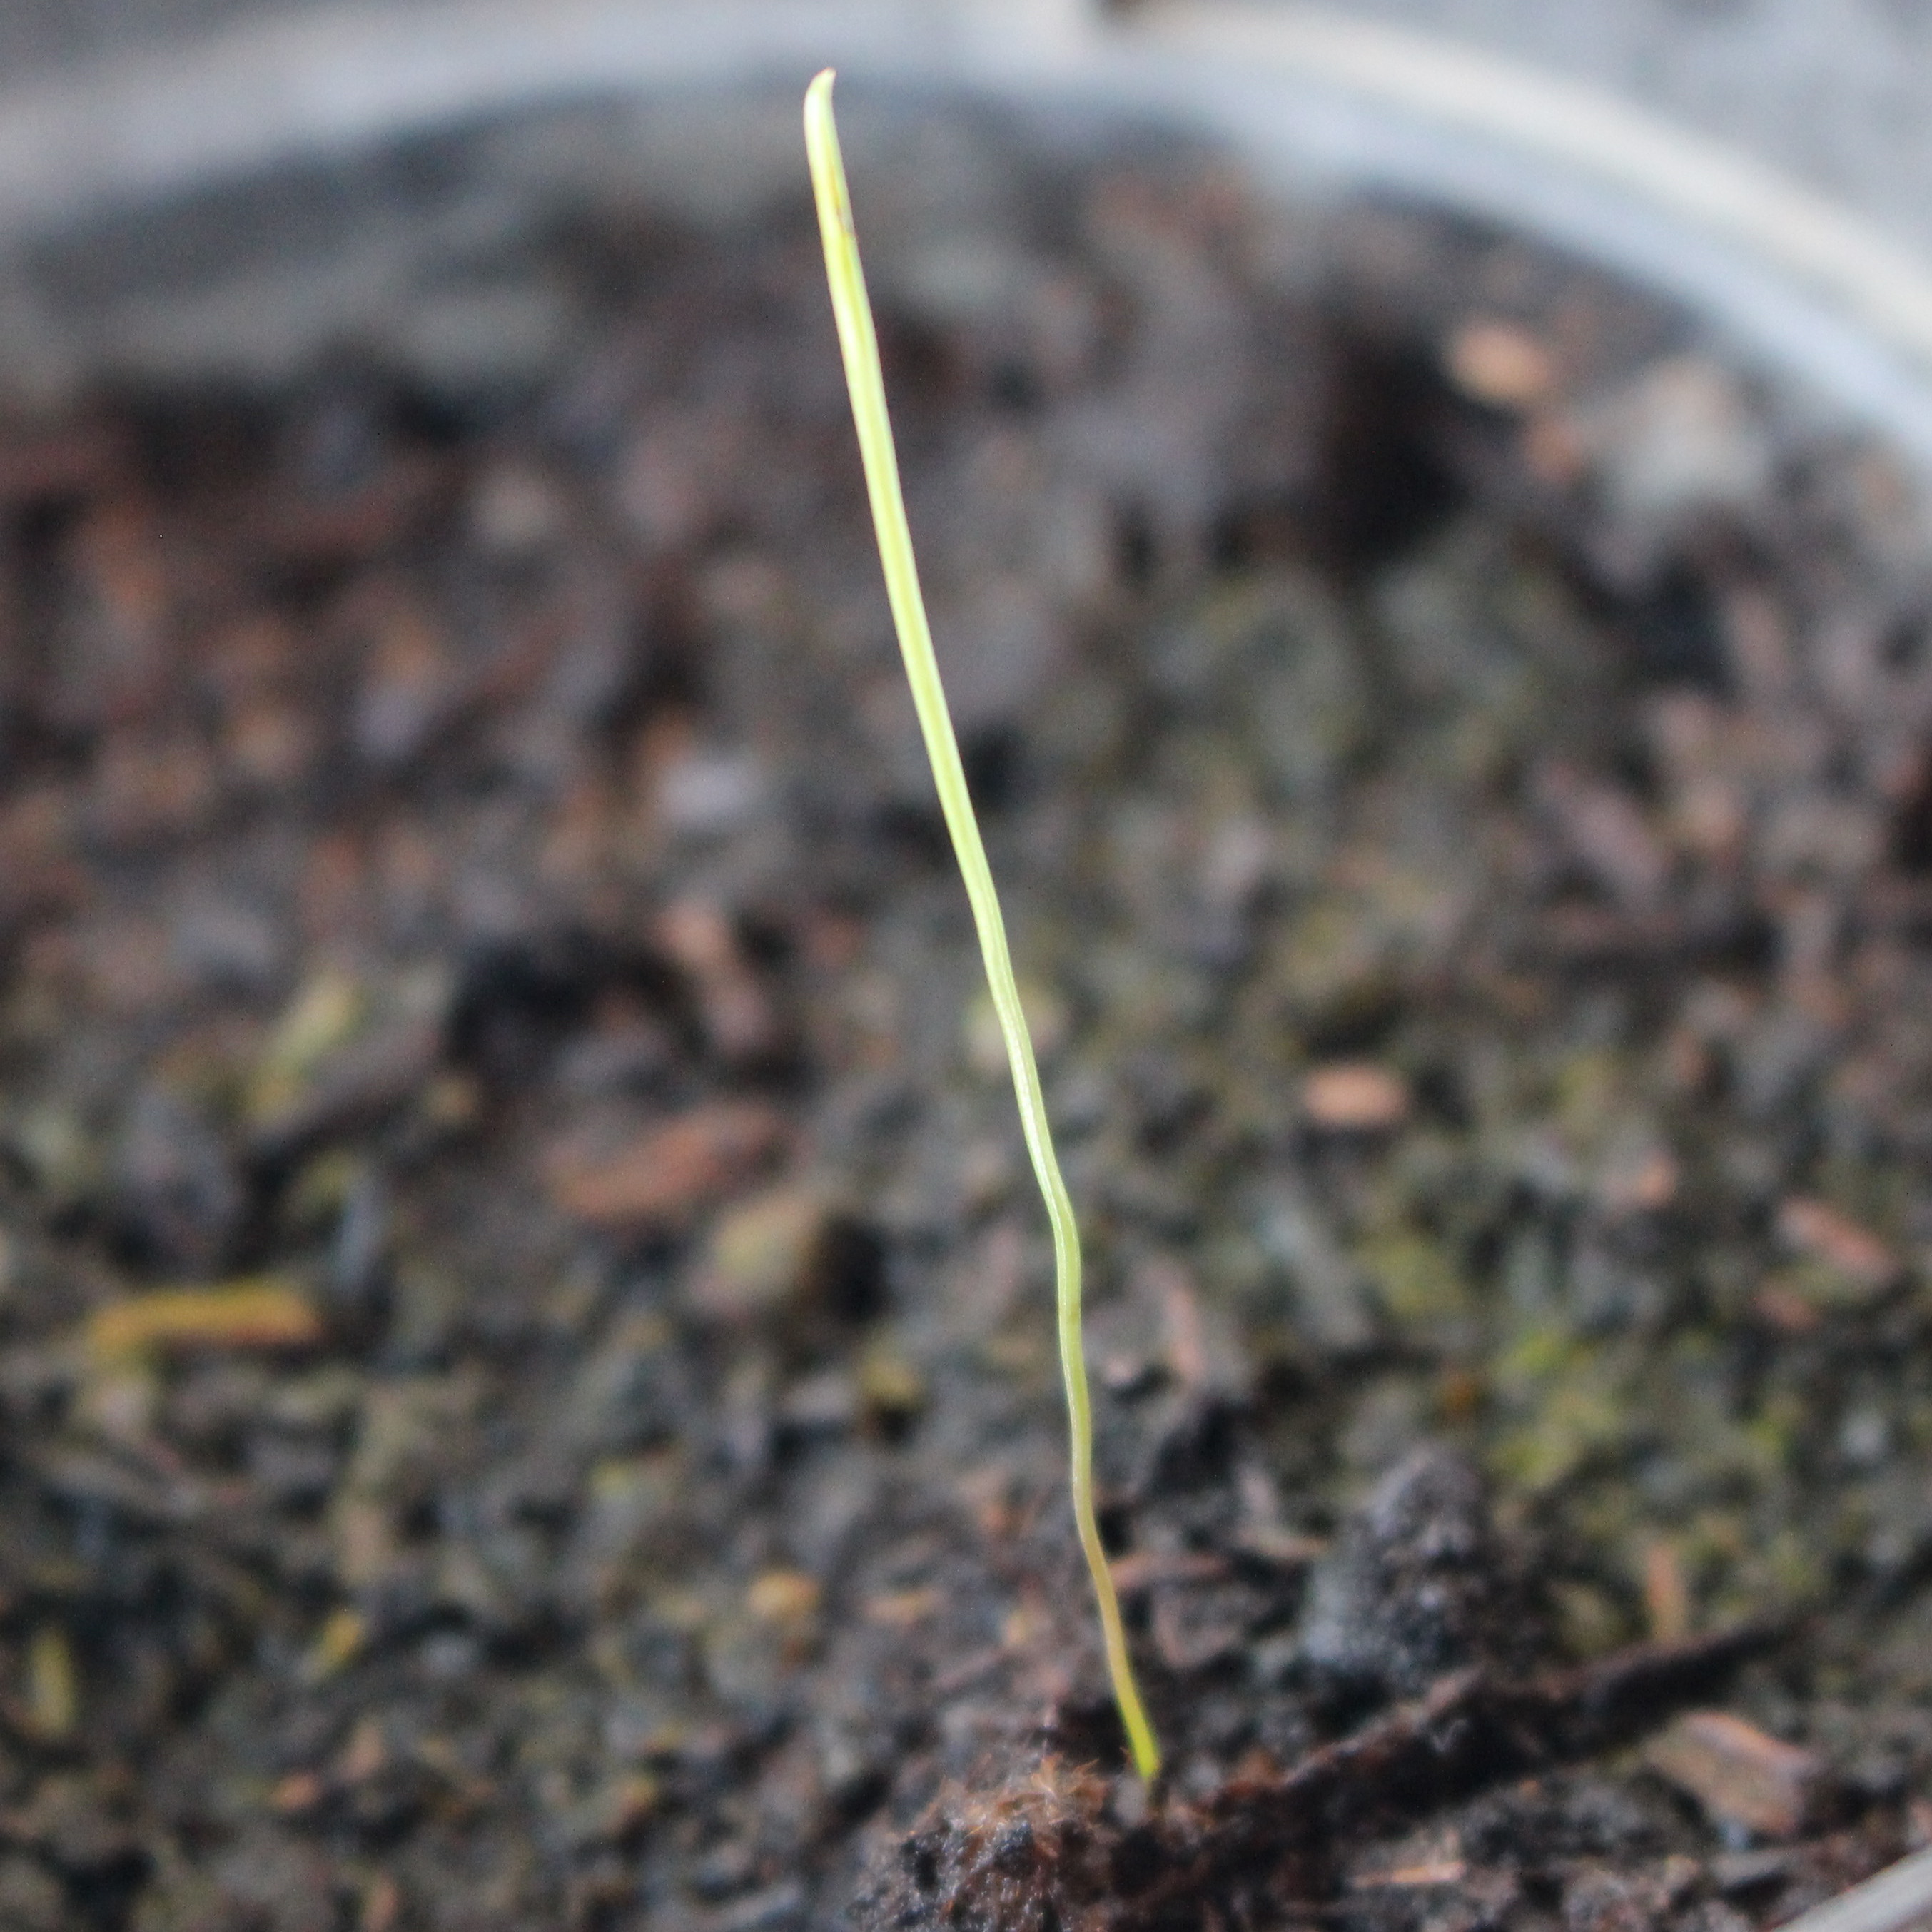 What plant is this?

Lolium multiflorum
